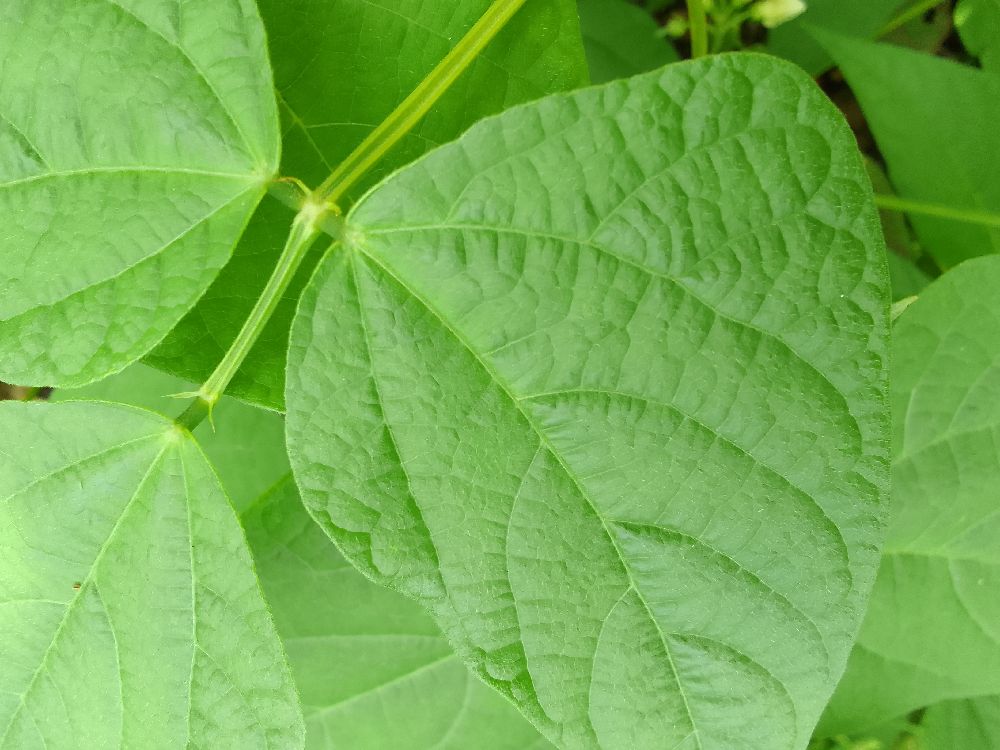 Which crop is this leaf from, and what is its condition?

common bean, healthy
